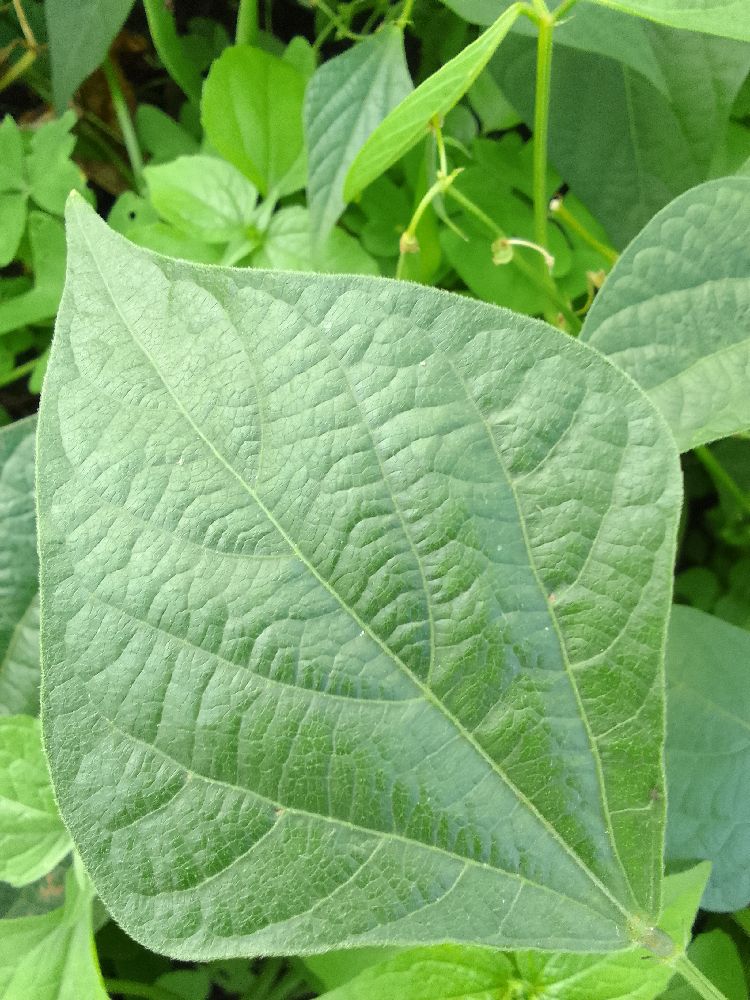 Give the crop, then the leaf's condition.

common bean, healthy
